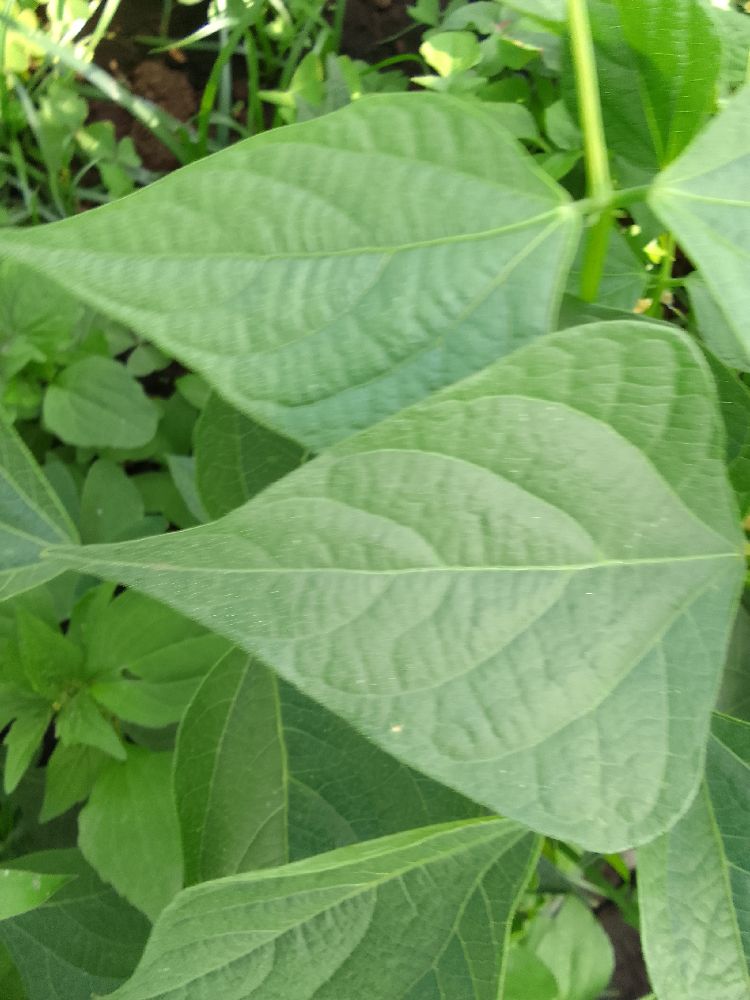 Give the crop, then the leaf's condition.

common bean, healthy
